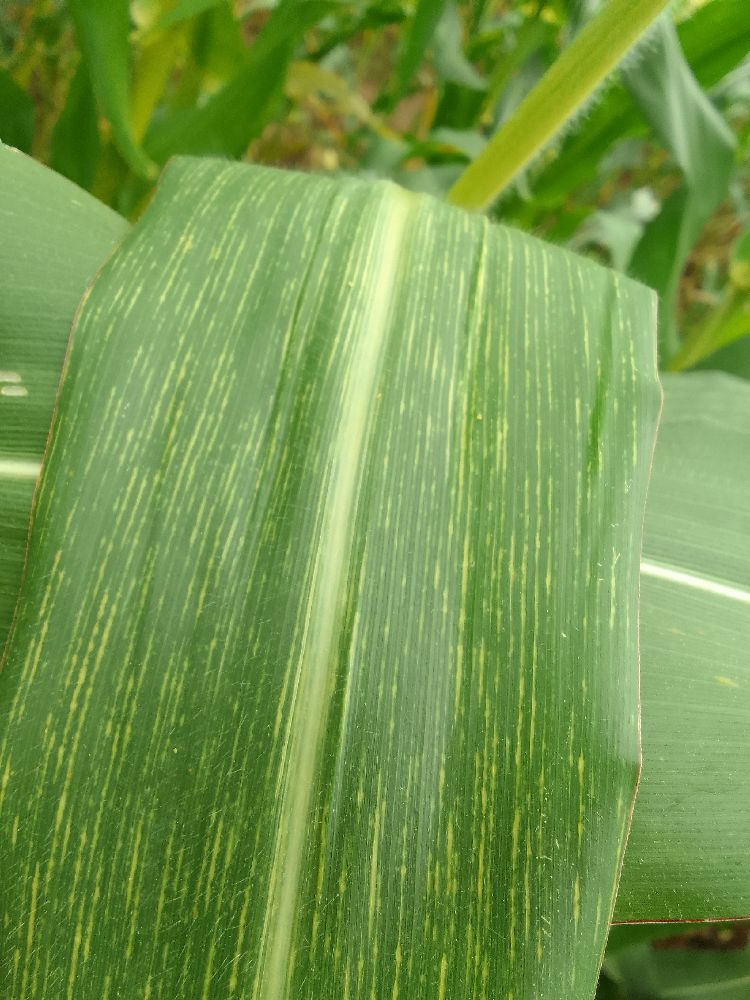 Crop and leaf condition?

maize, maize streak virus
